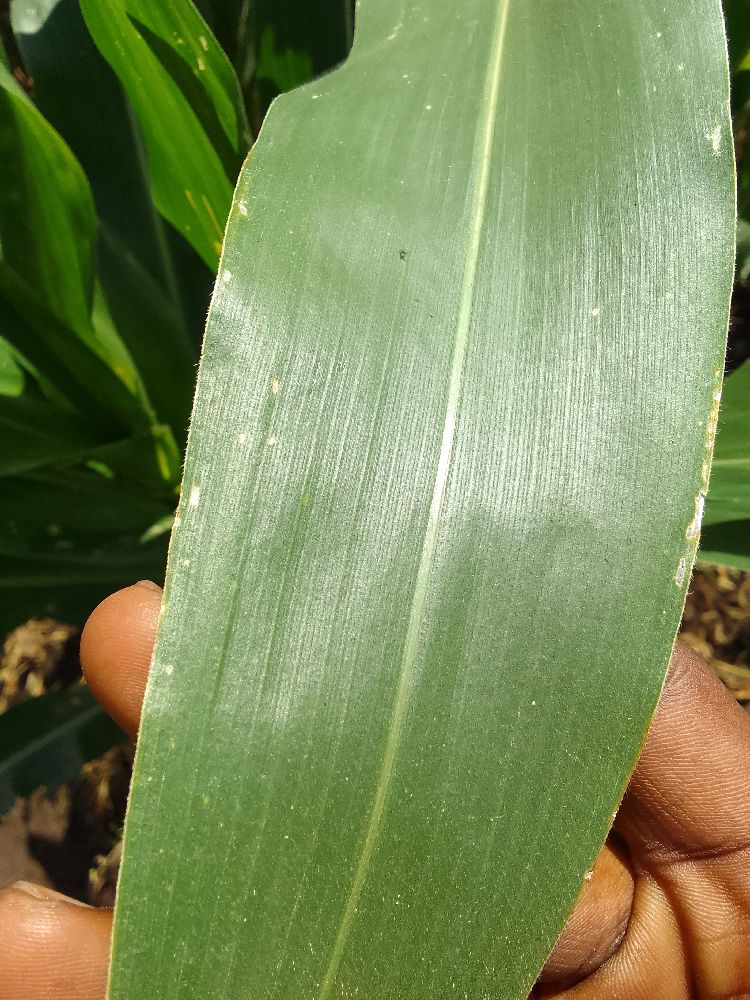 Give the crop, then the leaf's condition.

maize, healthy
